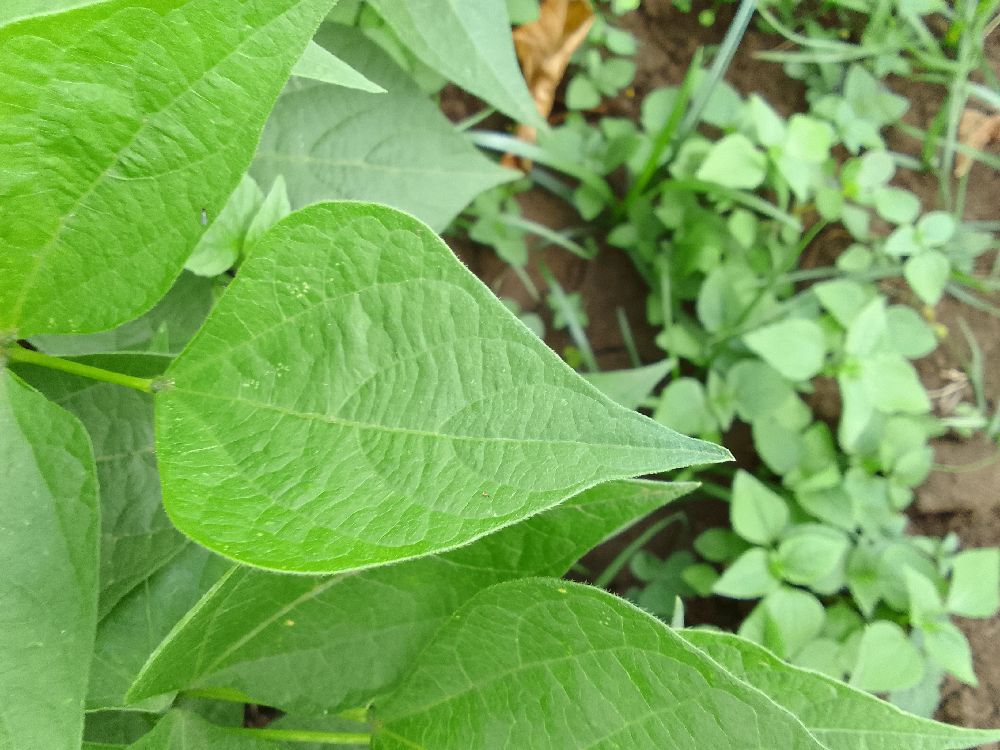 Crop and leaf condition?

common bean, healthy
